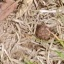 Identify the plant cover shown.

grass
